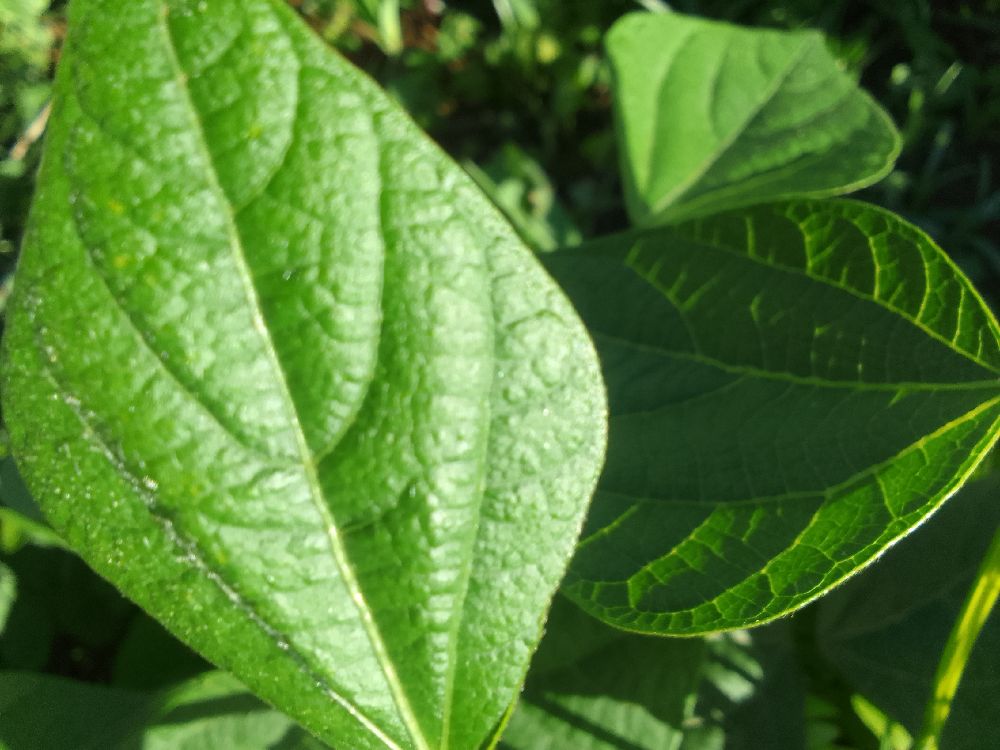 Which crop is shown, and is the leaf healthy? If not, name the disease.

common bean, healthy
